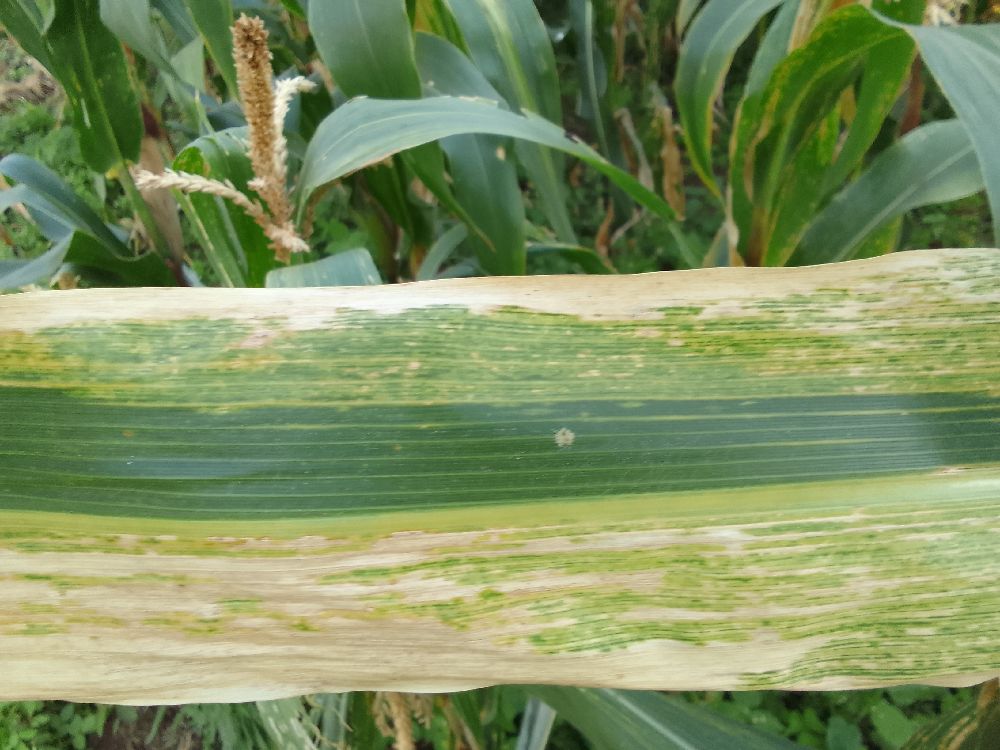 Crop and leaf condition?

maize, maize lethal necrosis
